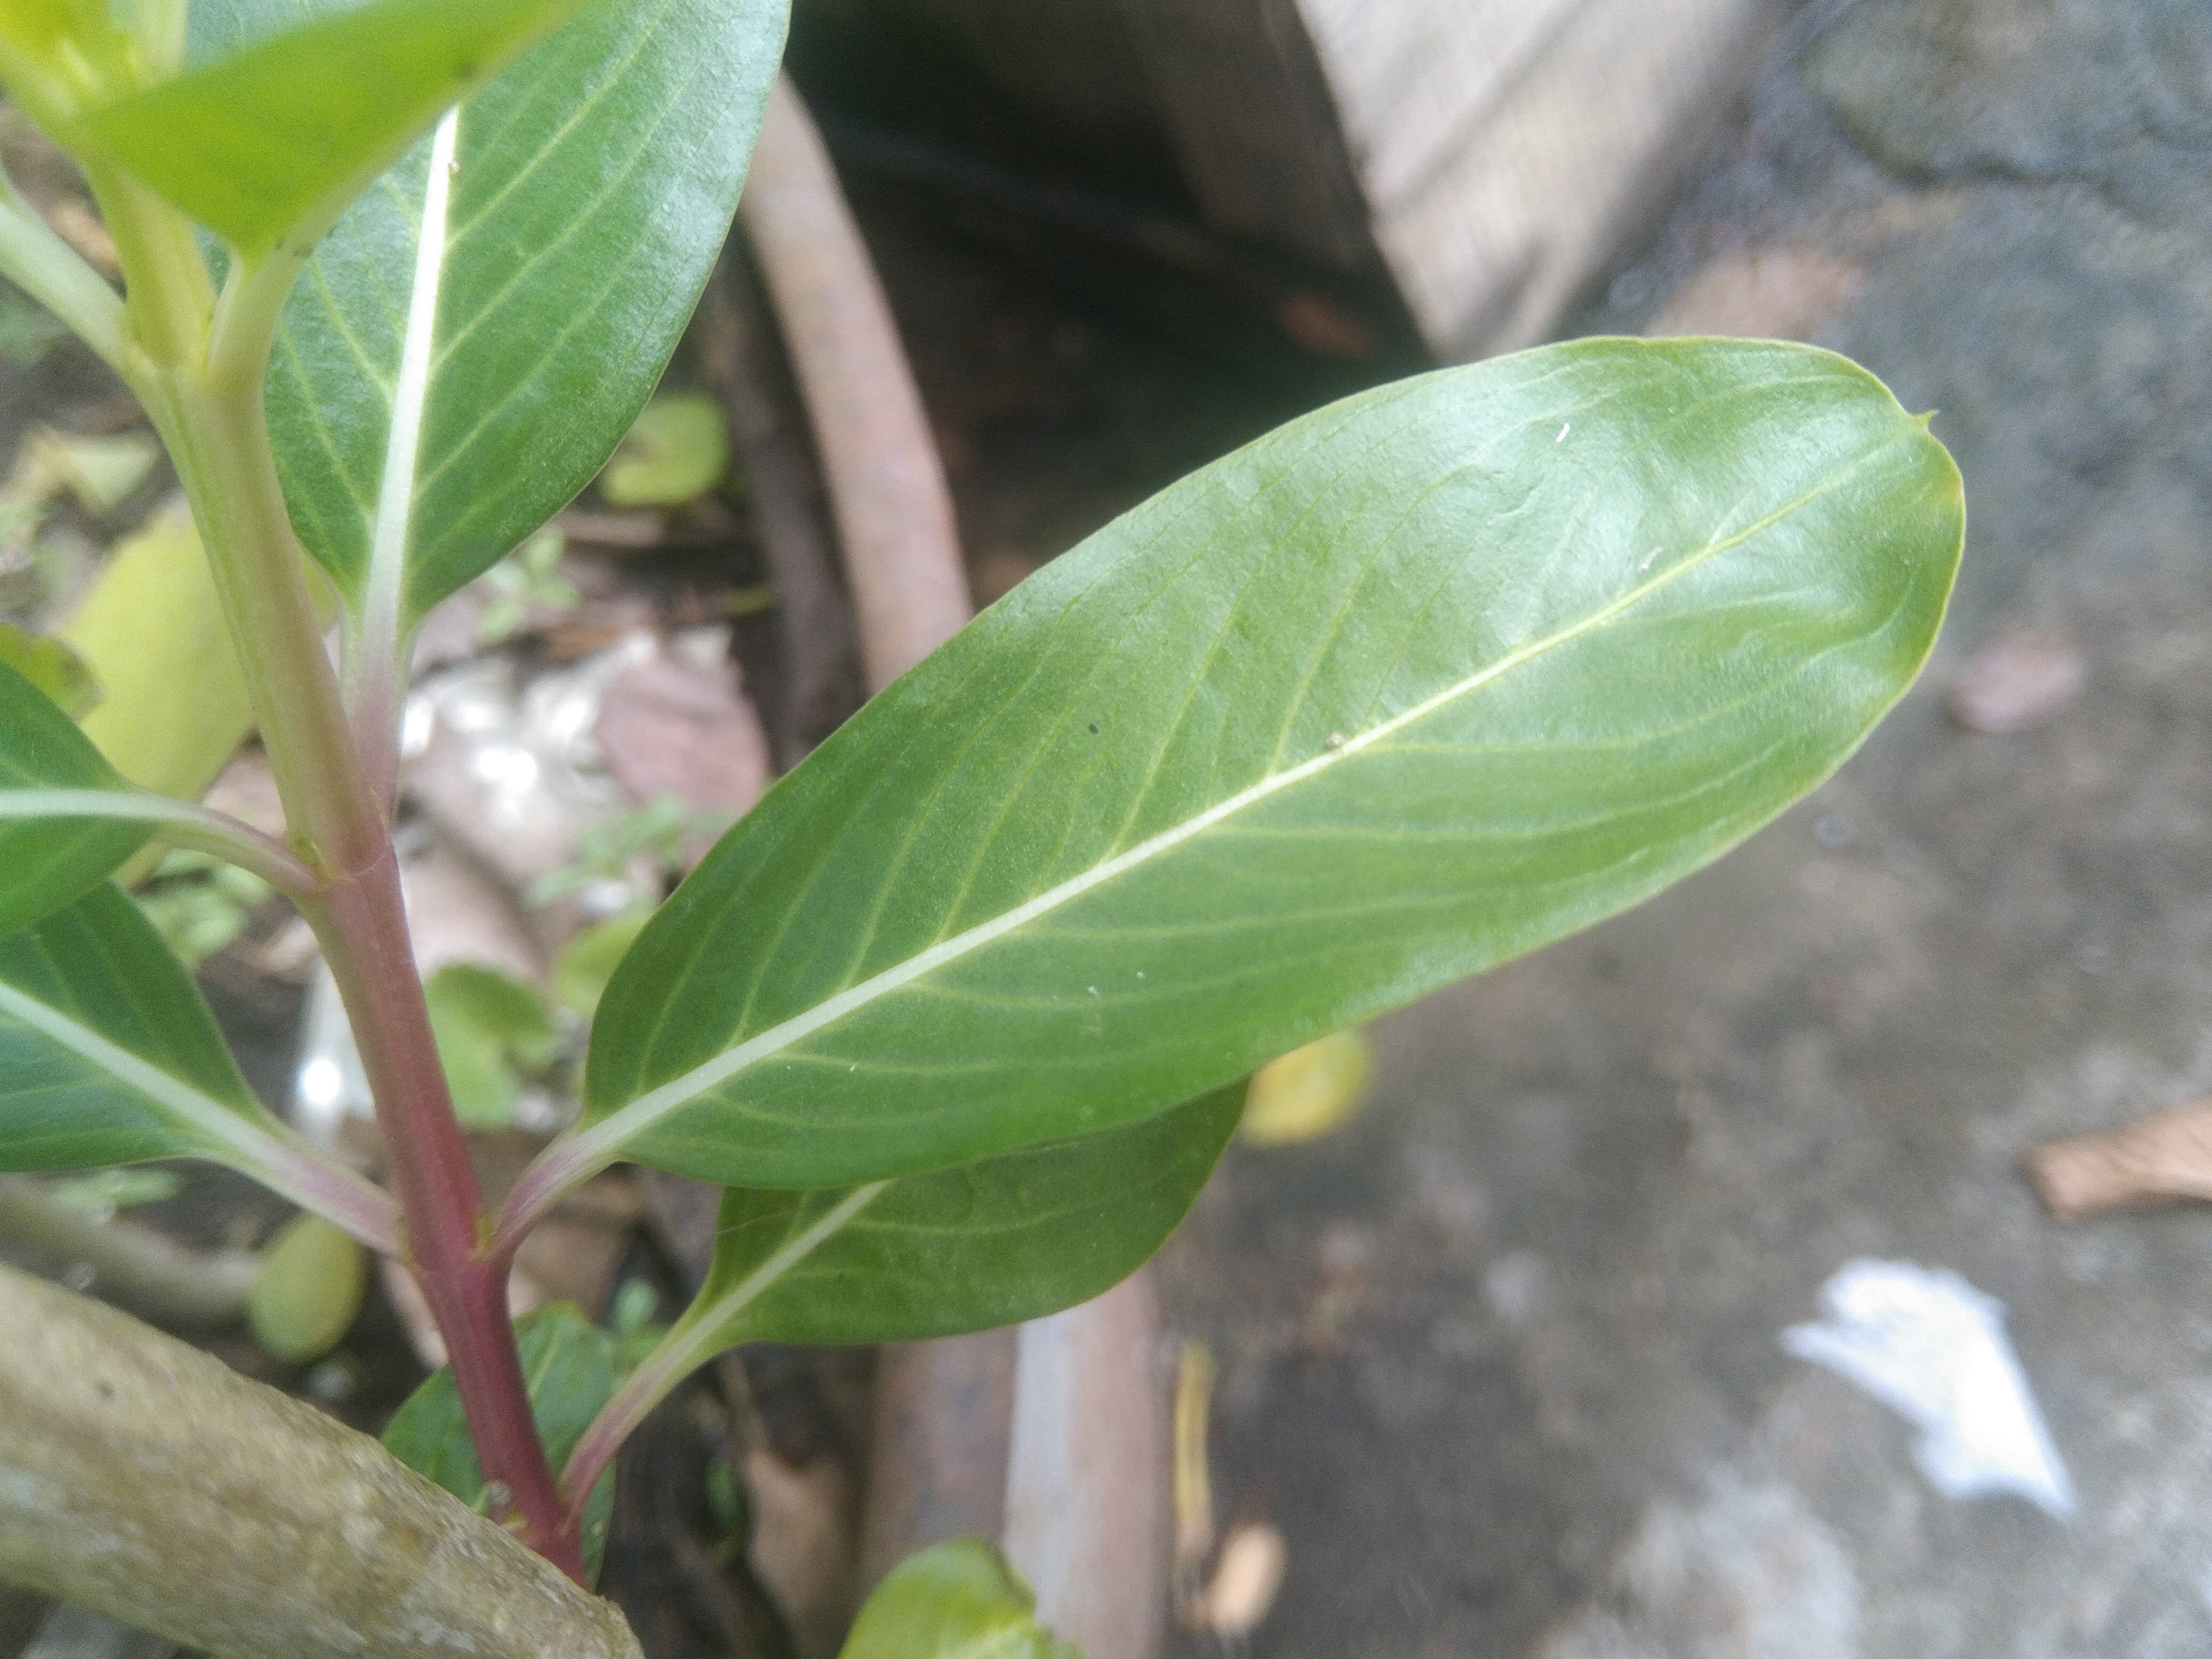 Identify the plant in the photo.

rose periwinkle
